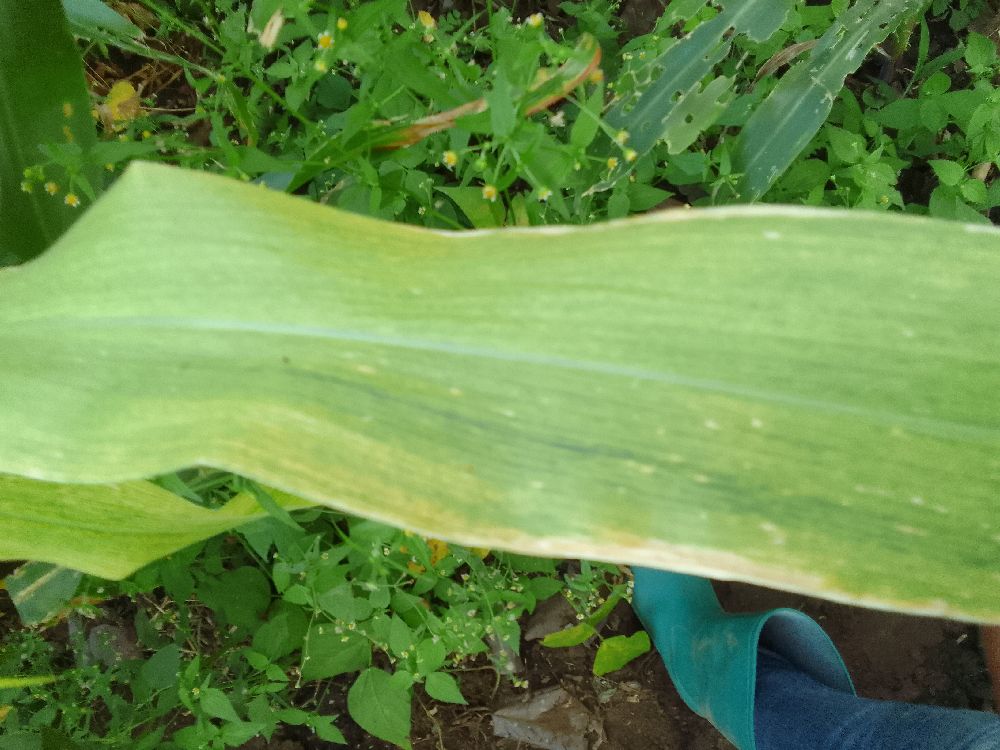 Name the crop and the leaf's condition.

maize, maize lethal necrosis
